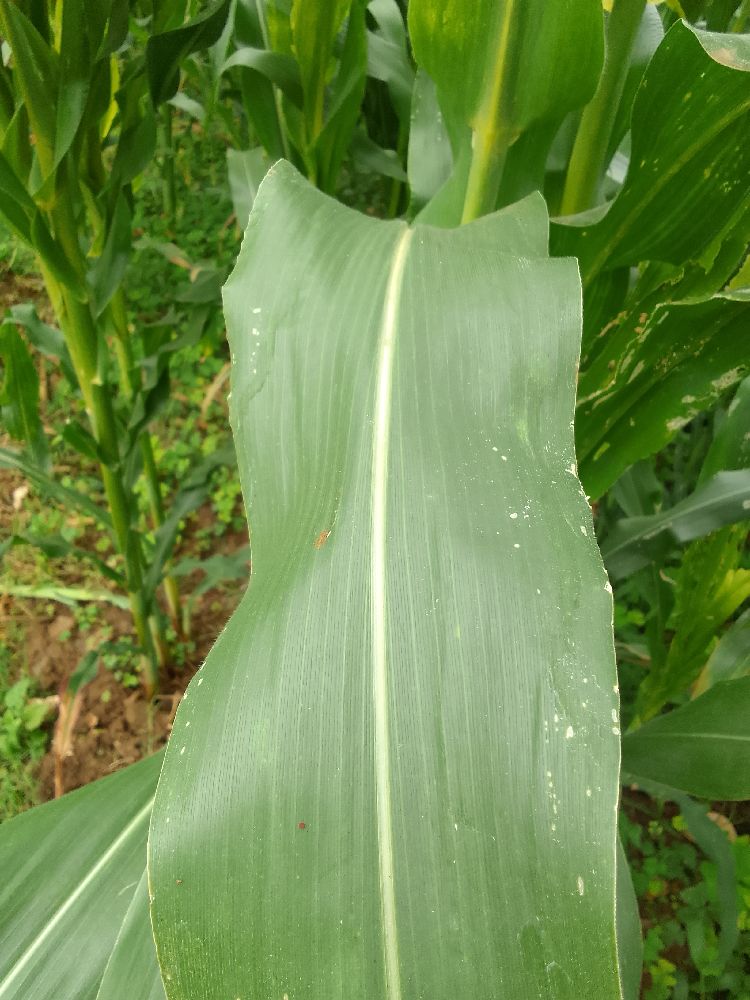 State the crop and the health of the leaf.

maize, healthy
